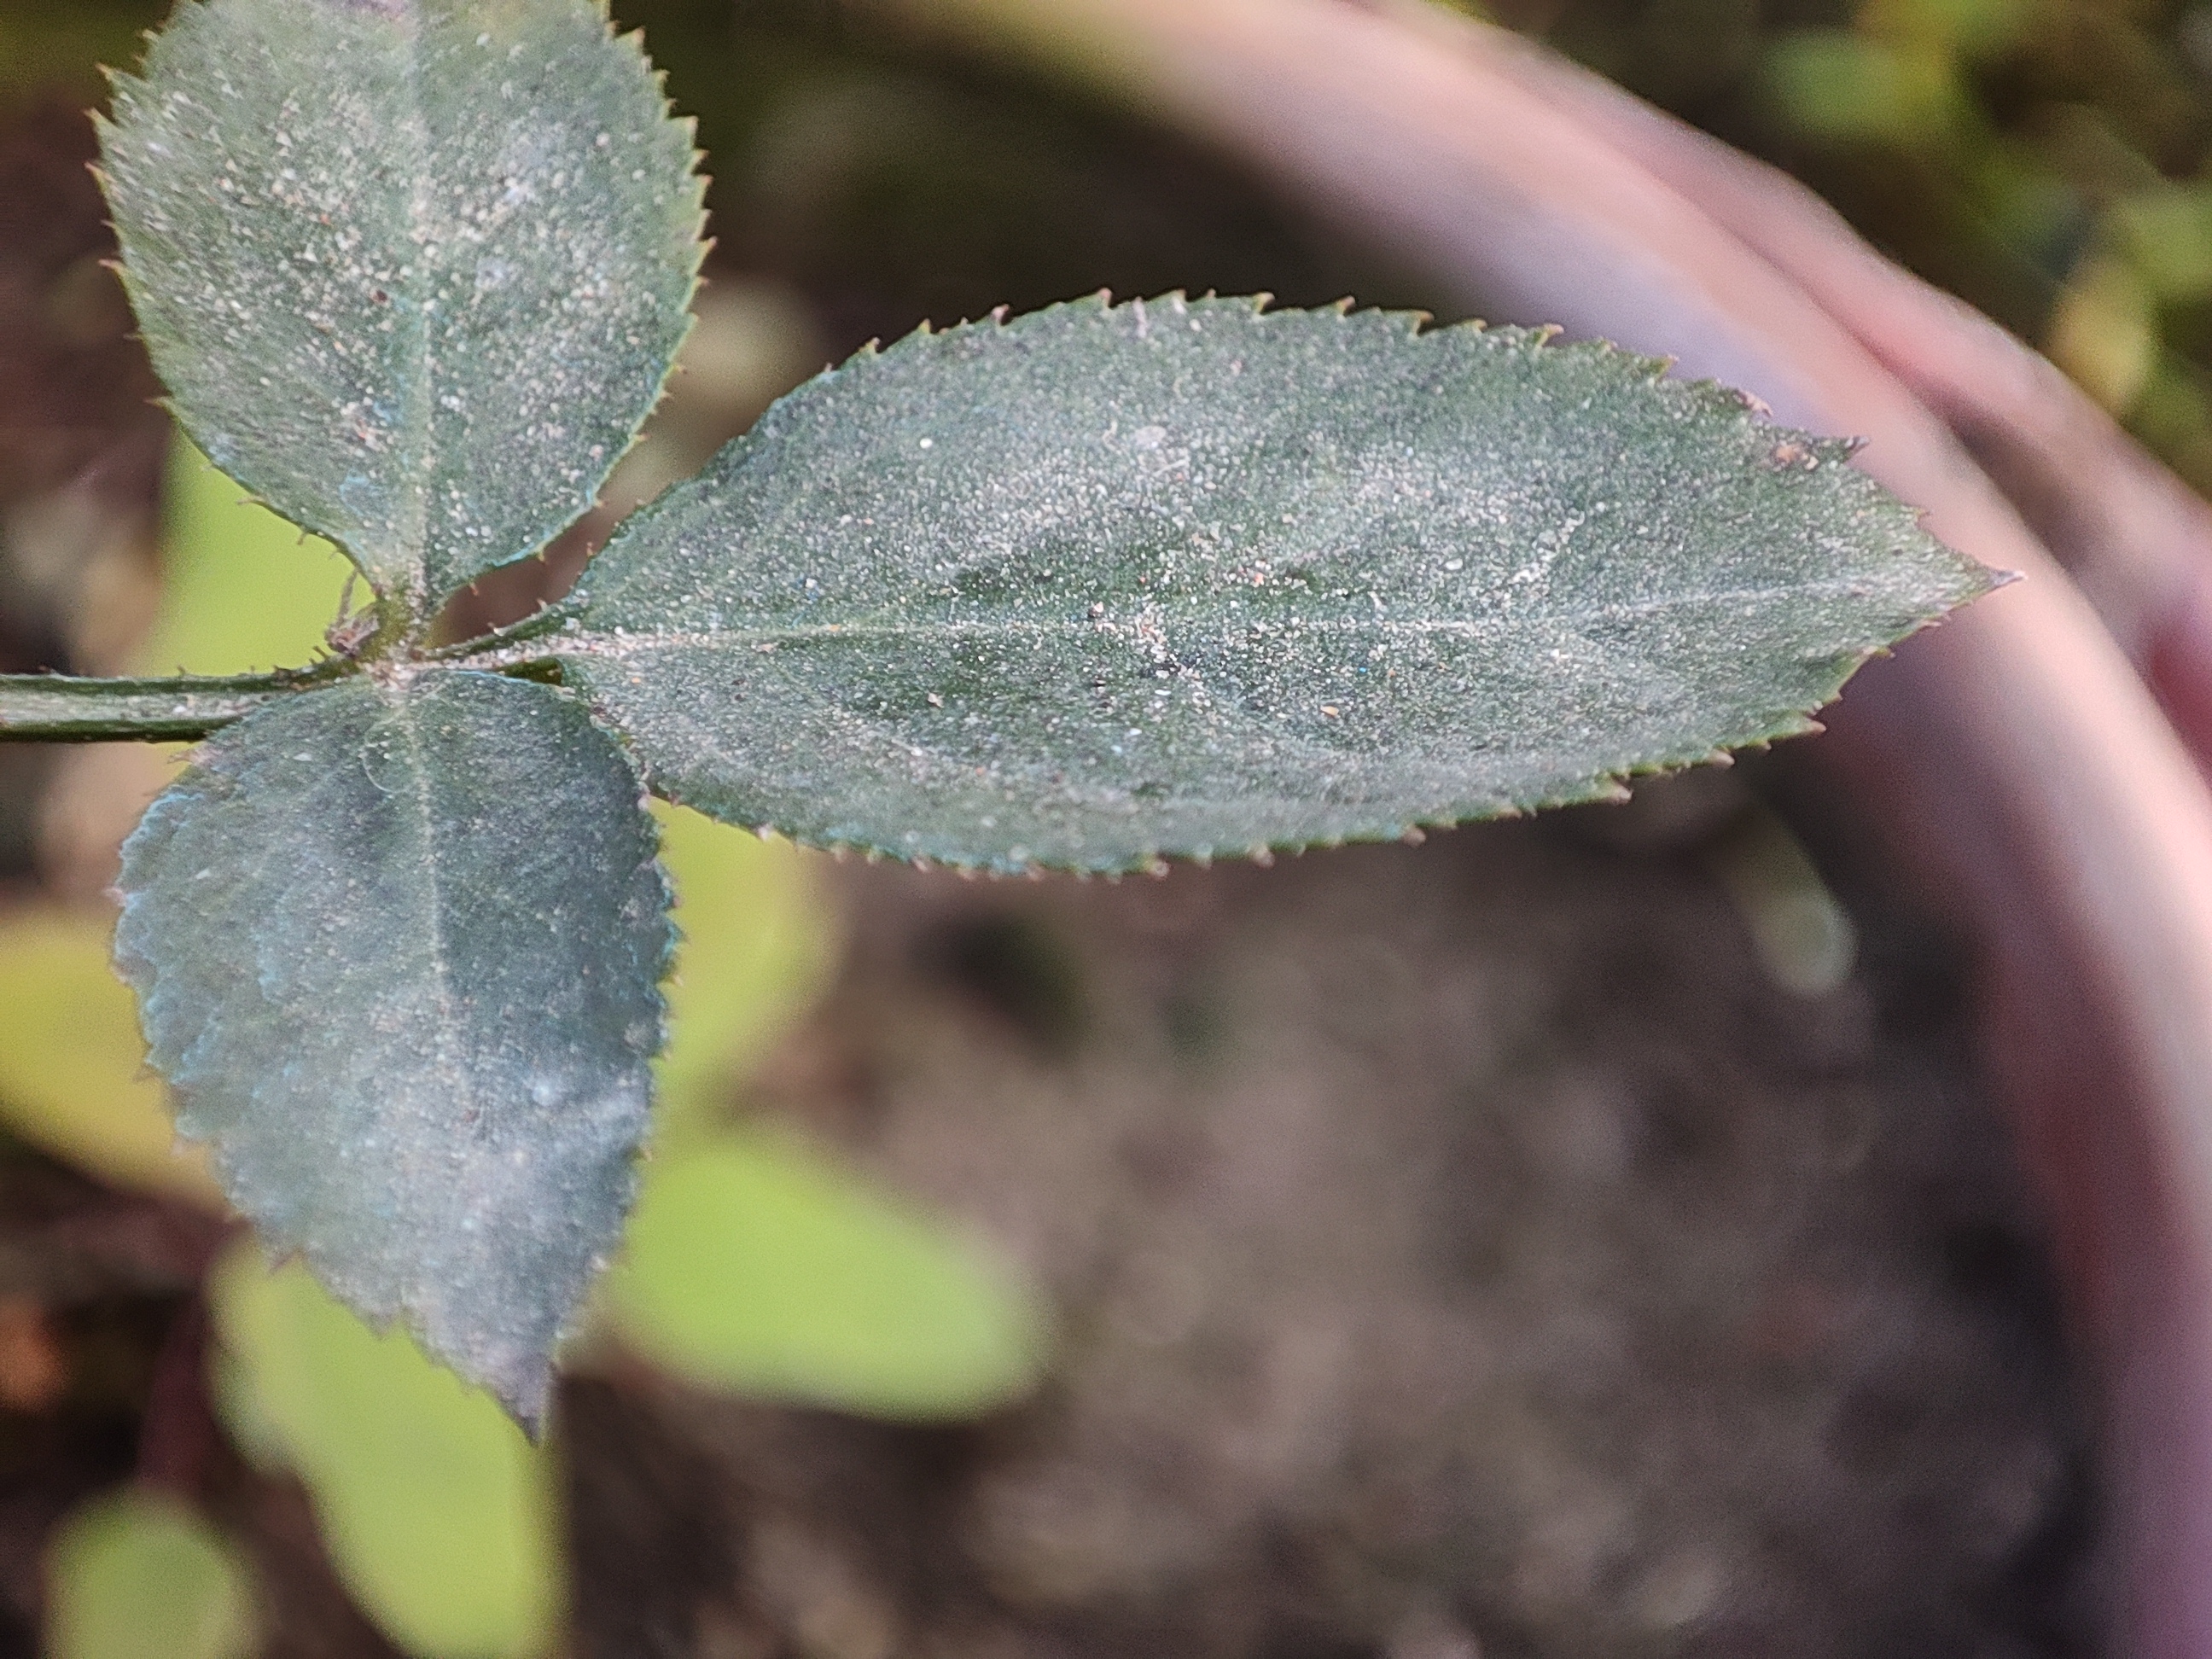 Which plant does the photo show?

rose
